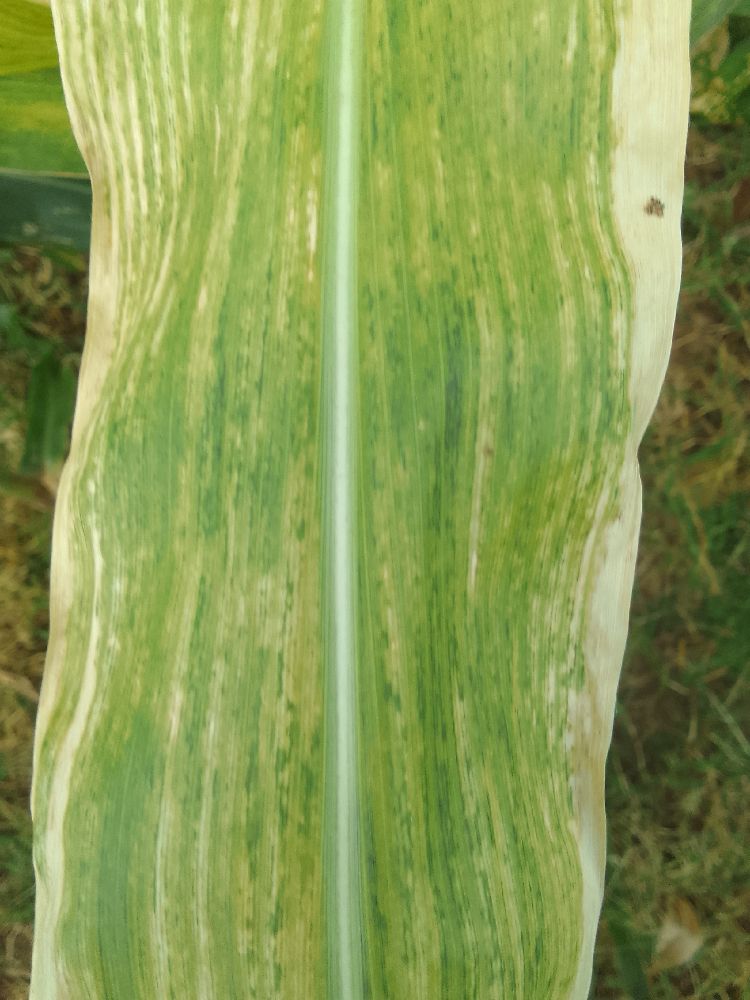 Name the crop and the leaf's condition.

maize, maize lethal necrosis
